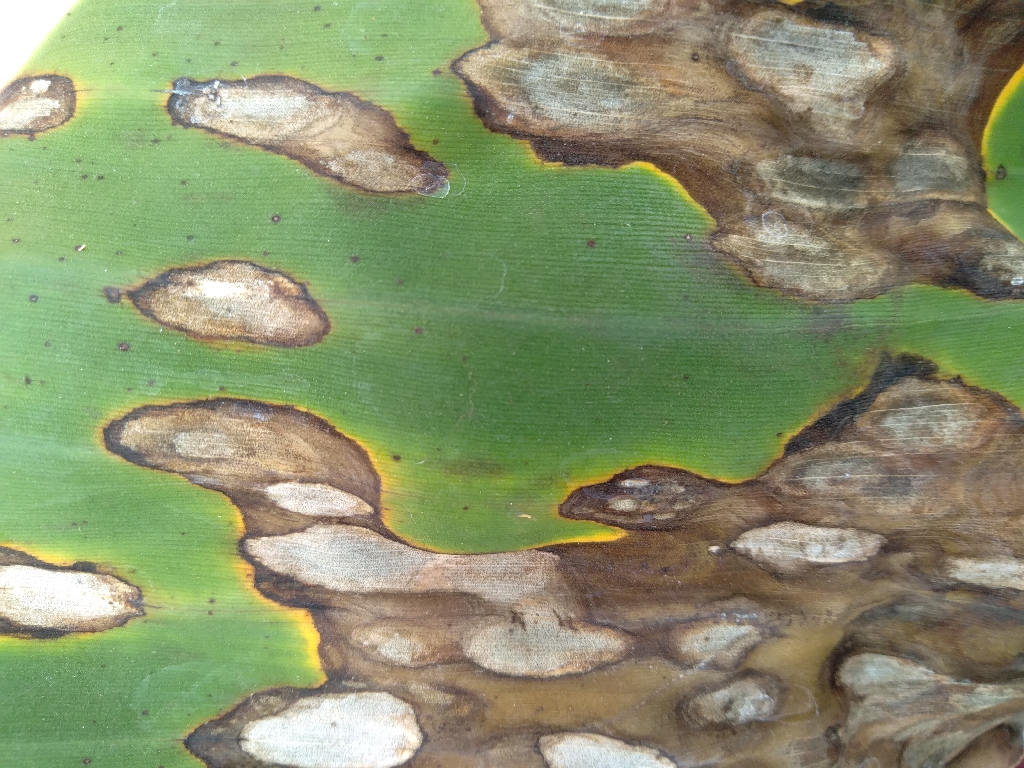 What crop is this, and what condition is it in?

banana, black sigatoka
